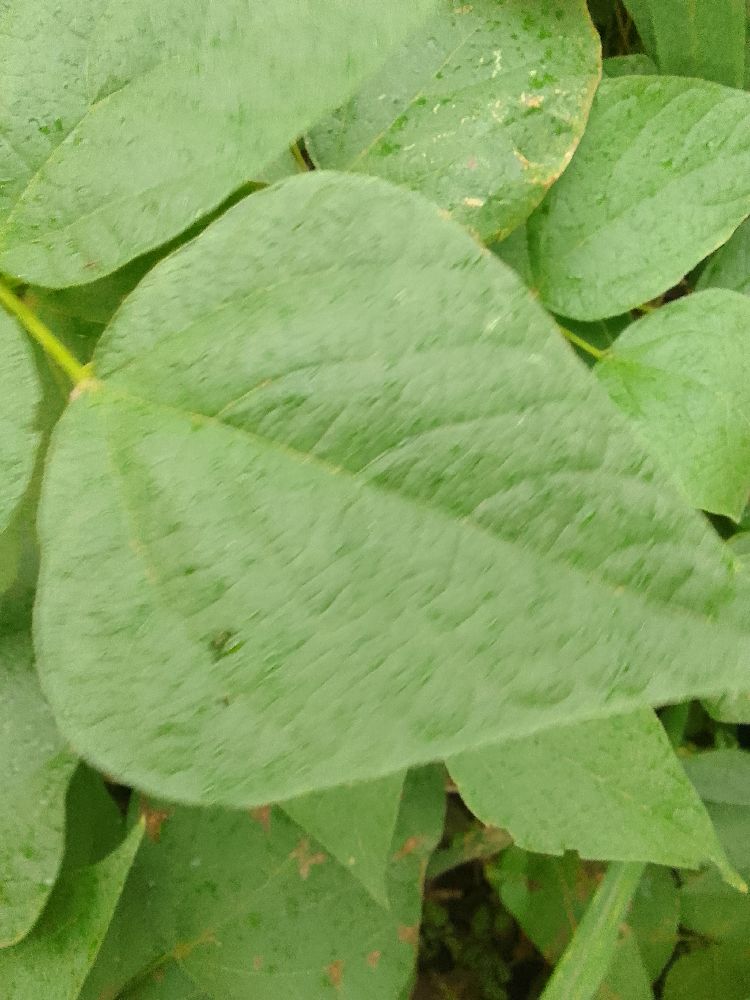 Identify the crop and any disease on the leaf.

common bean, healthy
